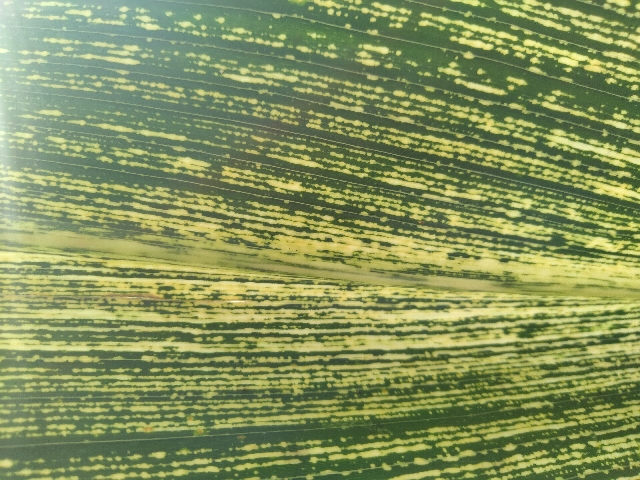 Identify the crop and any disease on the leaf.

maize, maize streak virus
